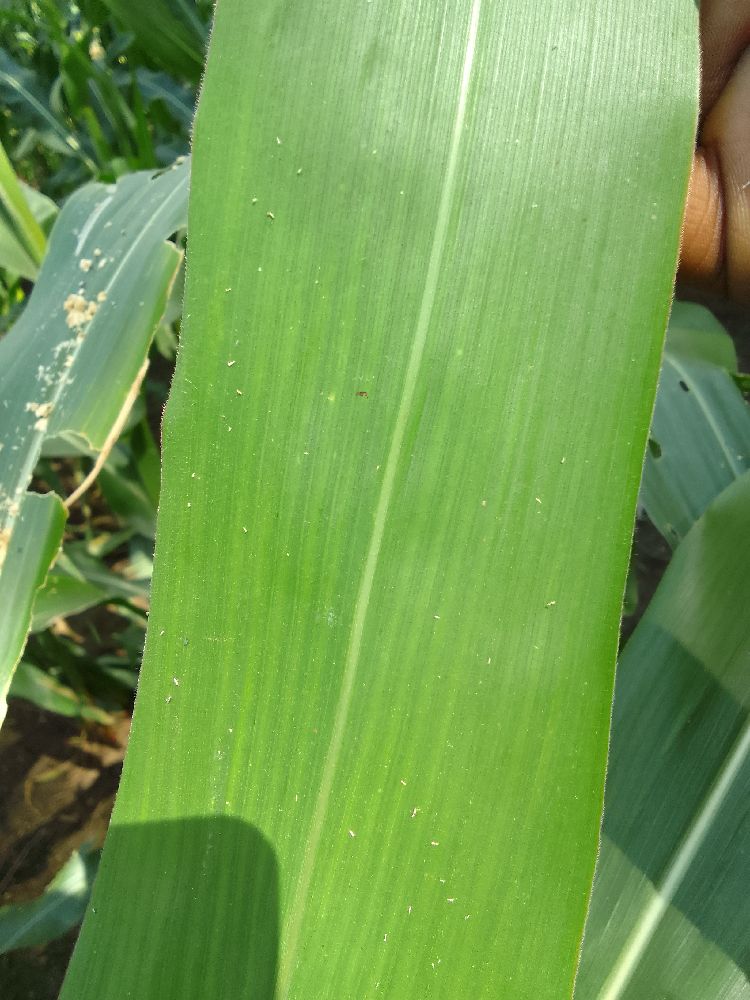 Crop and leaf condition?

maize, healthy
